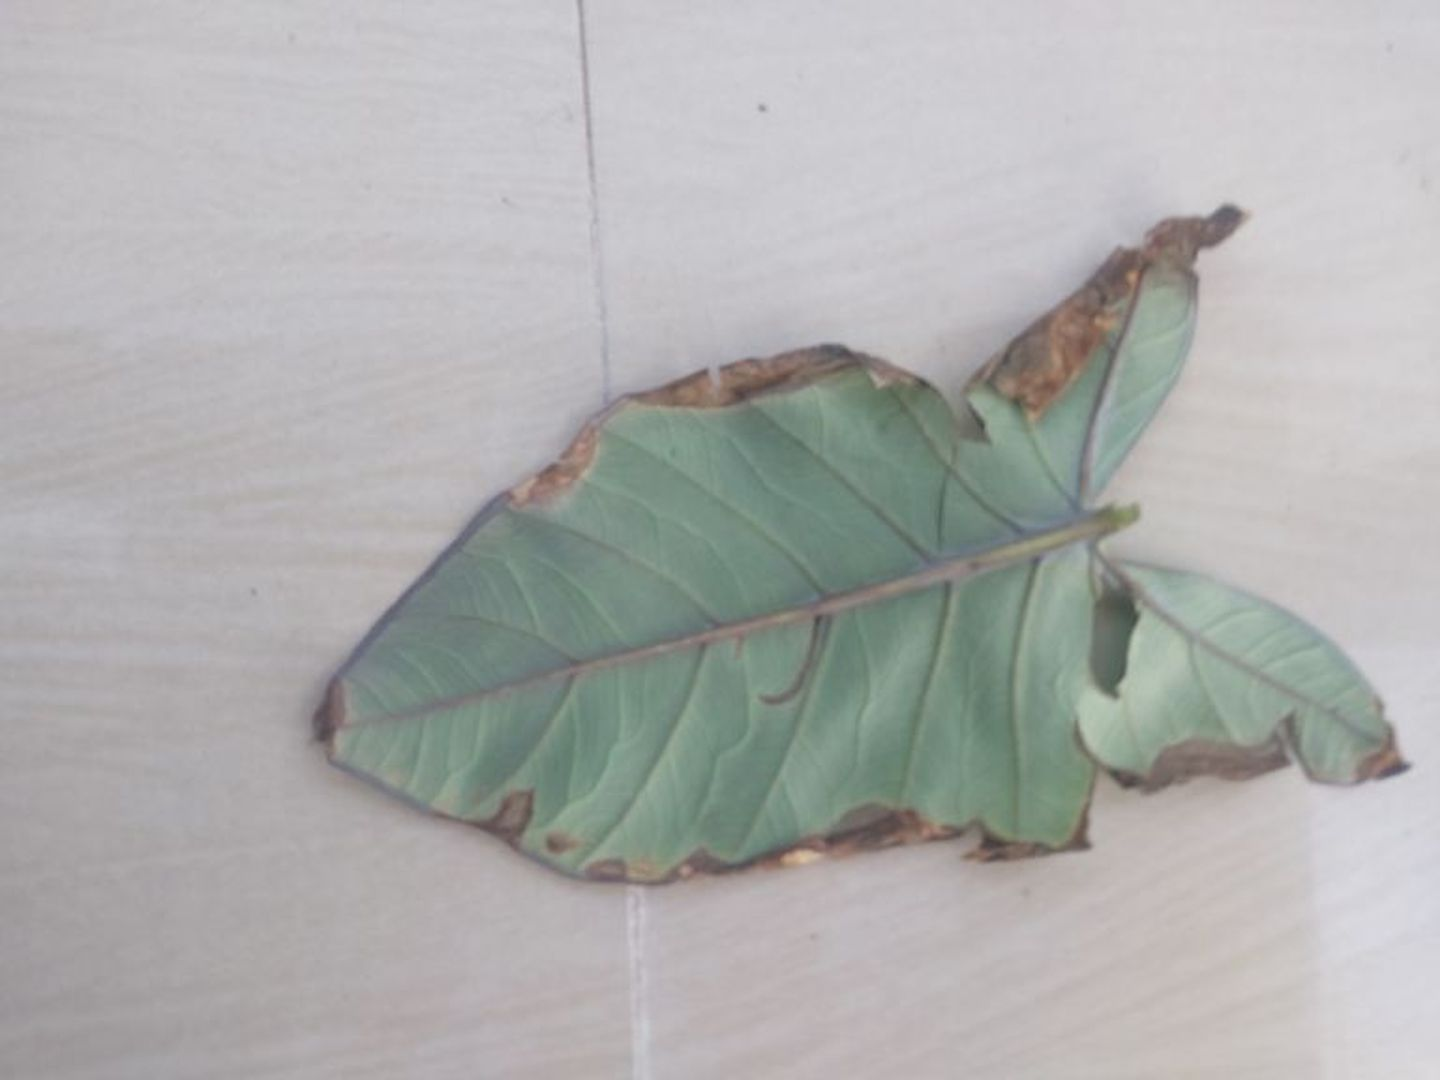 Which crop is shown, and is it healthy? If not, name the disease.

taro, leaf blight
